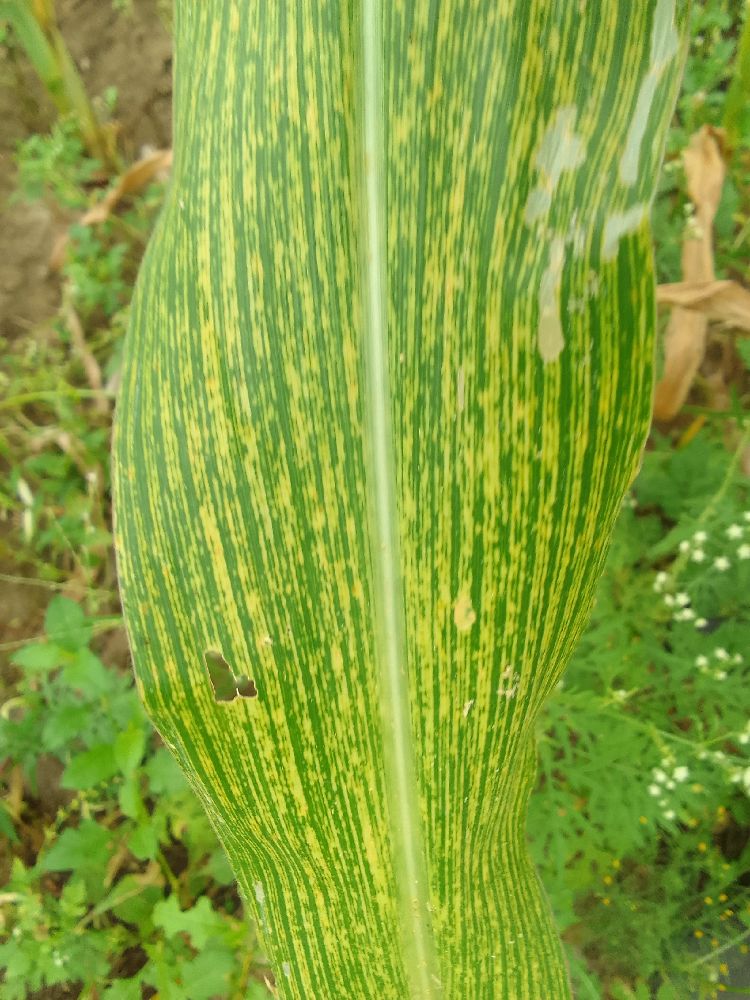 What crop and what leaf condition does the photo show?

maize, maize streak virus
